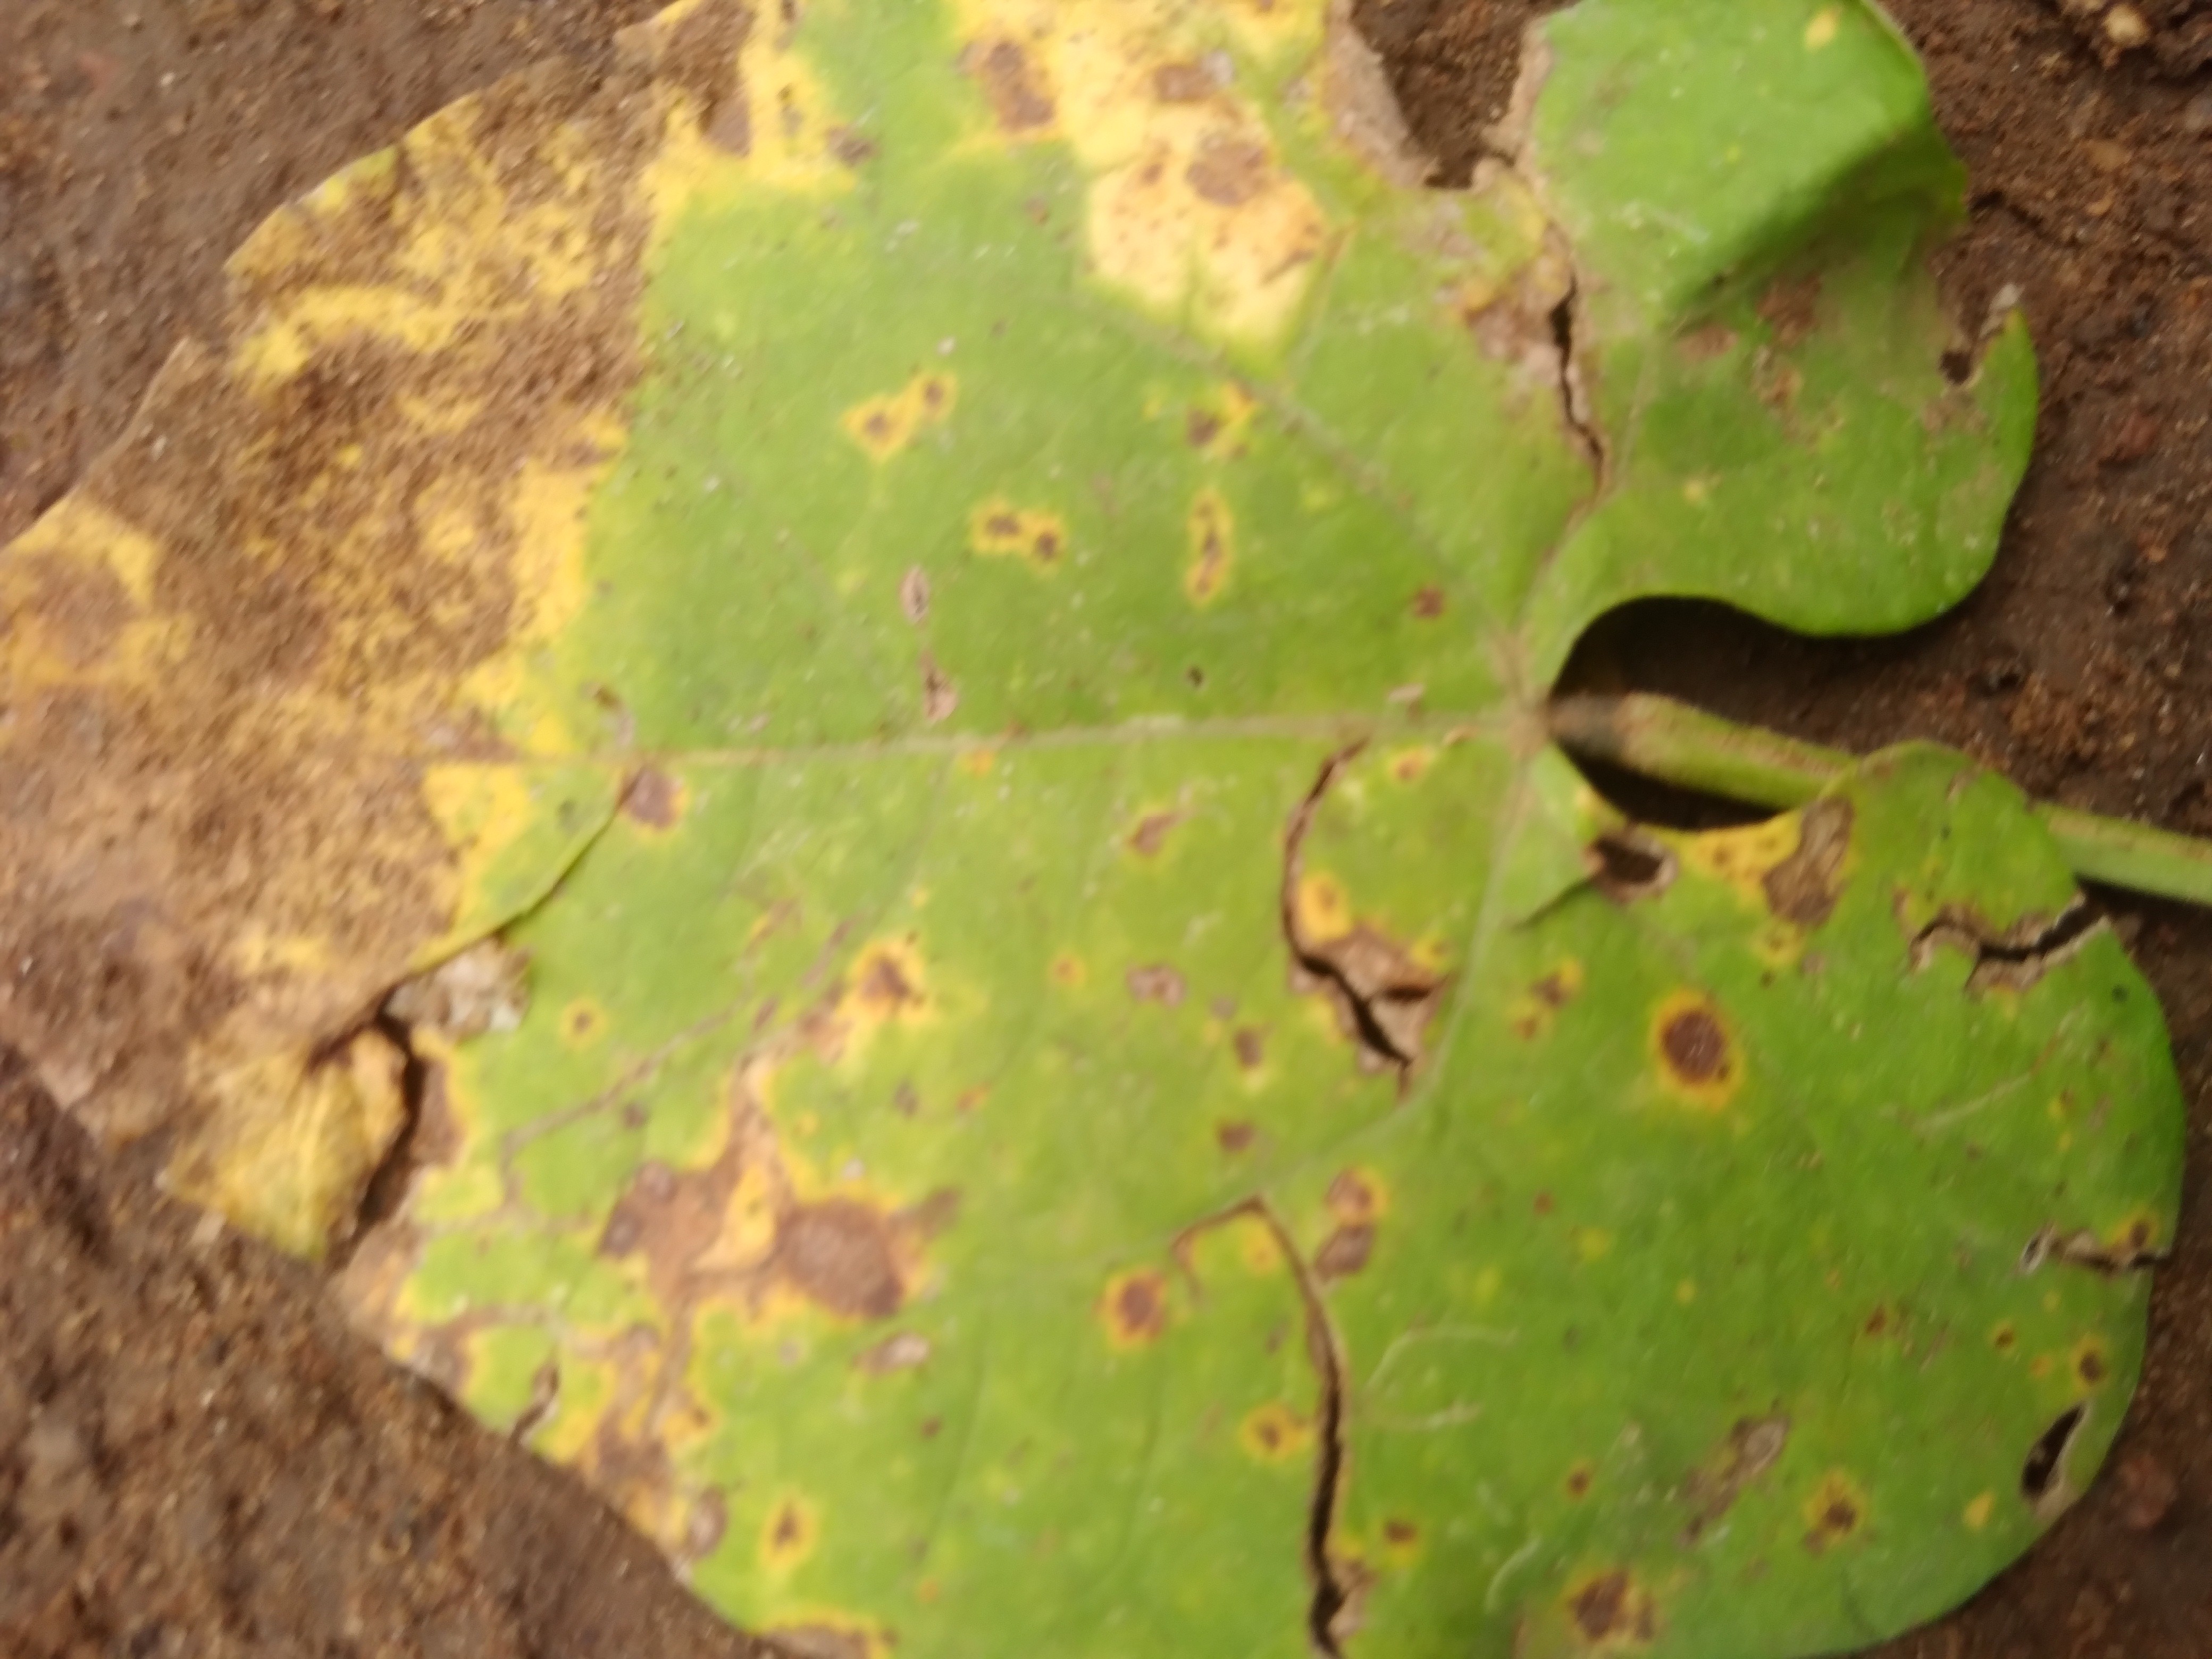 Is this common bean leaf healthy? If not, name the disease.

rust
